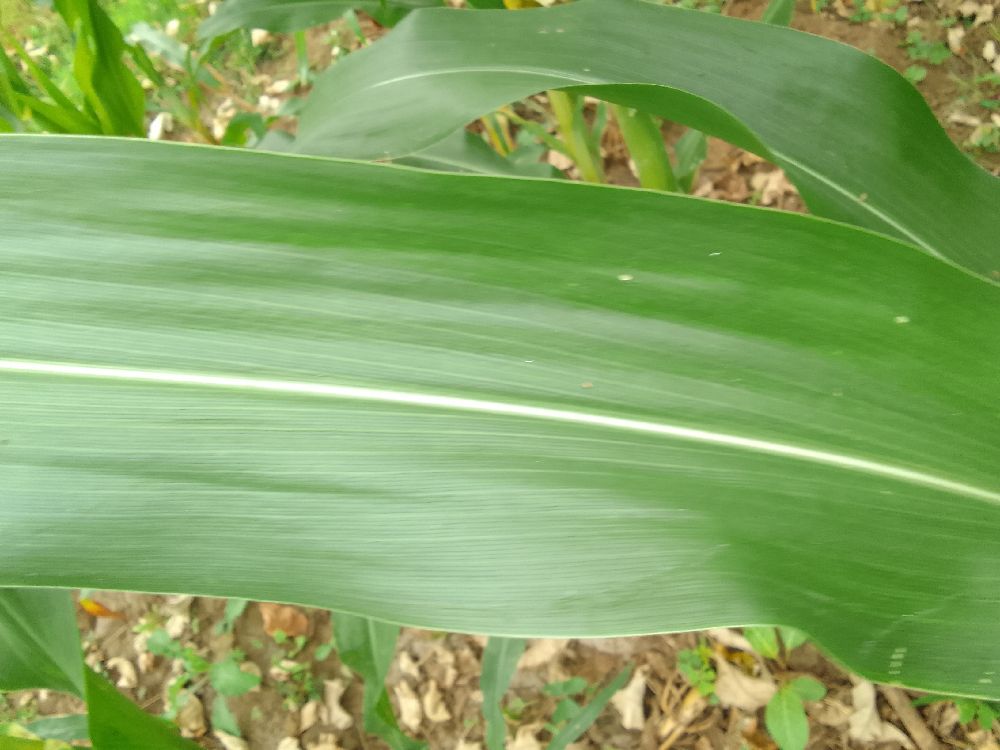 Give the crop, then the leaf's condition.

maize, healthy
